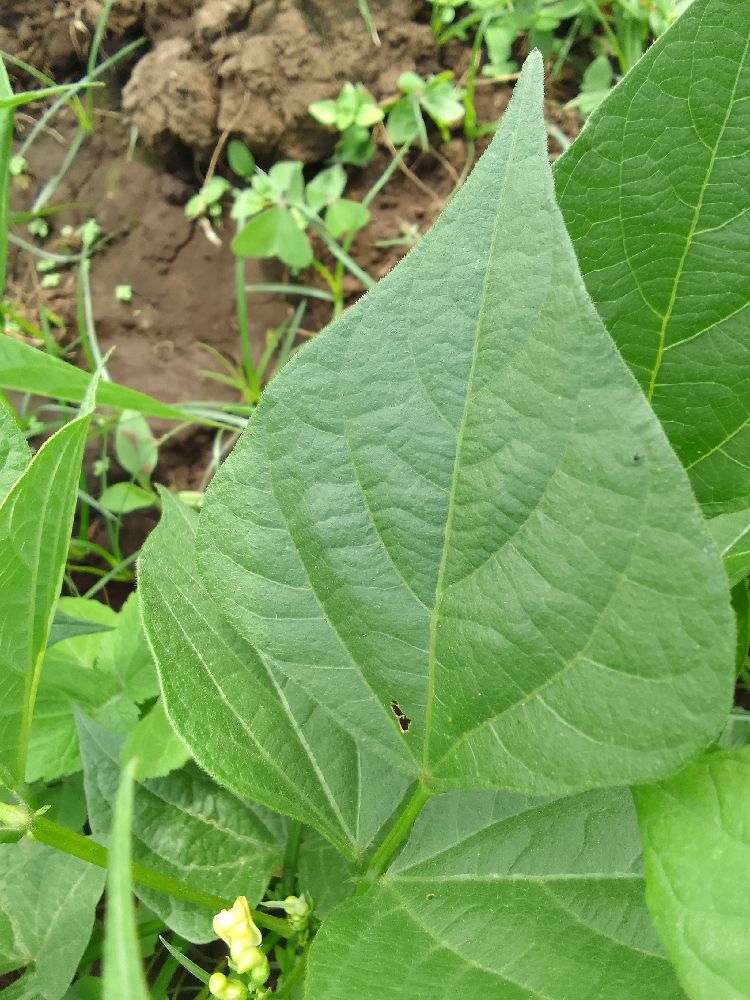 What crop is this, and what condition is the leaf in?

common bean, healthy
